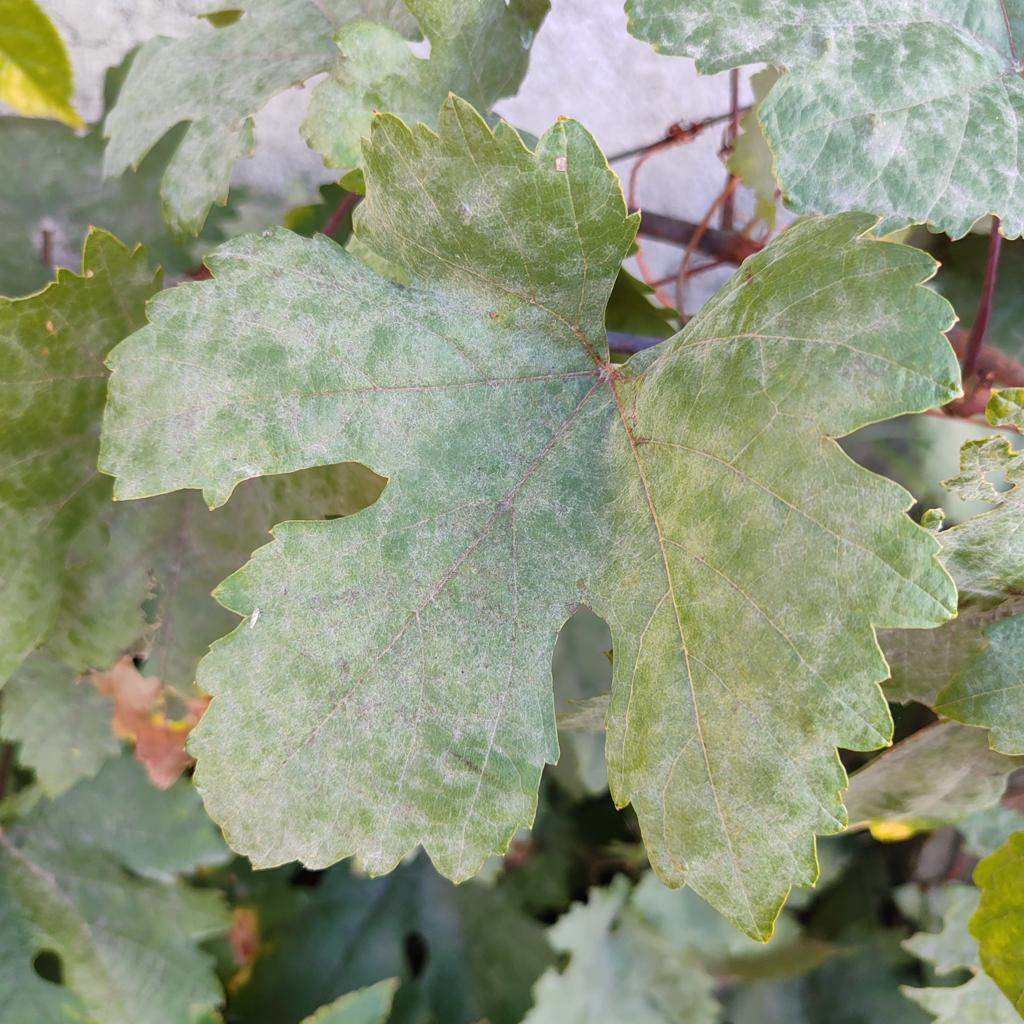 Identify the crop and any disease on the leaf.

grapevine, powdery mildew
